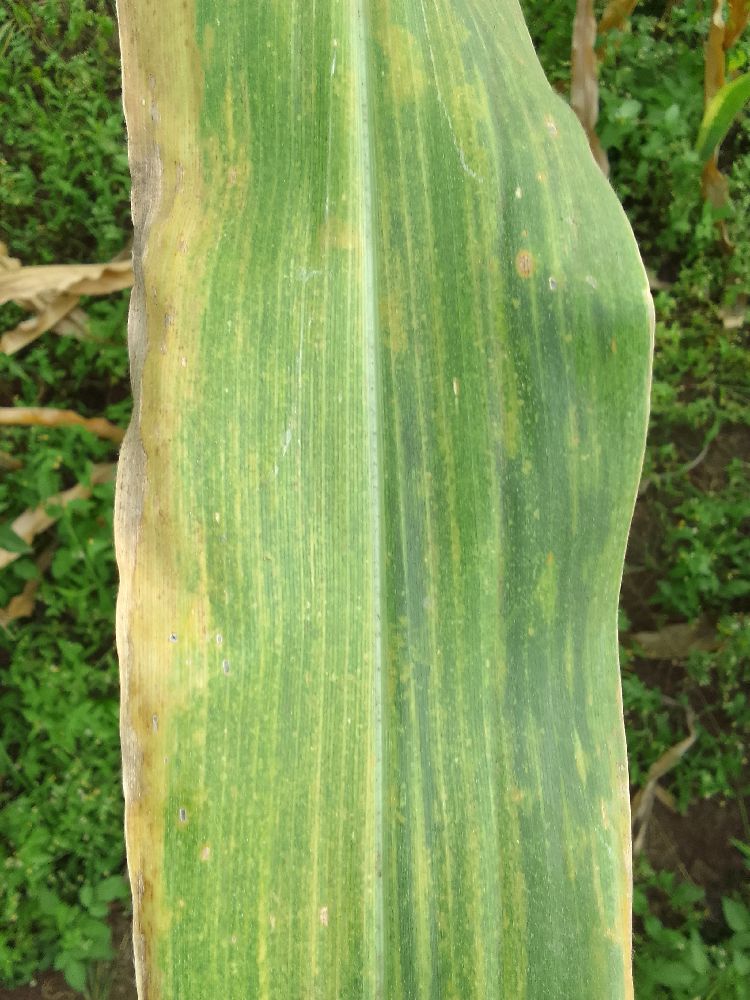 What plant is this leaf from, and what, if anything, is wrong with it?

maize, maize lethal necrosis
